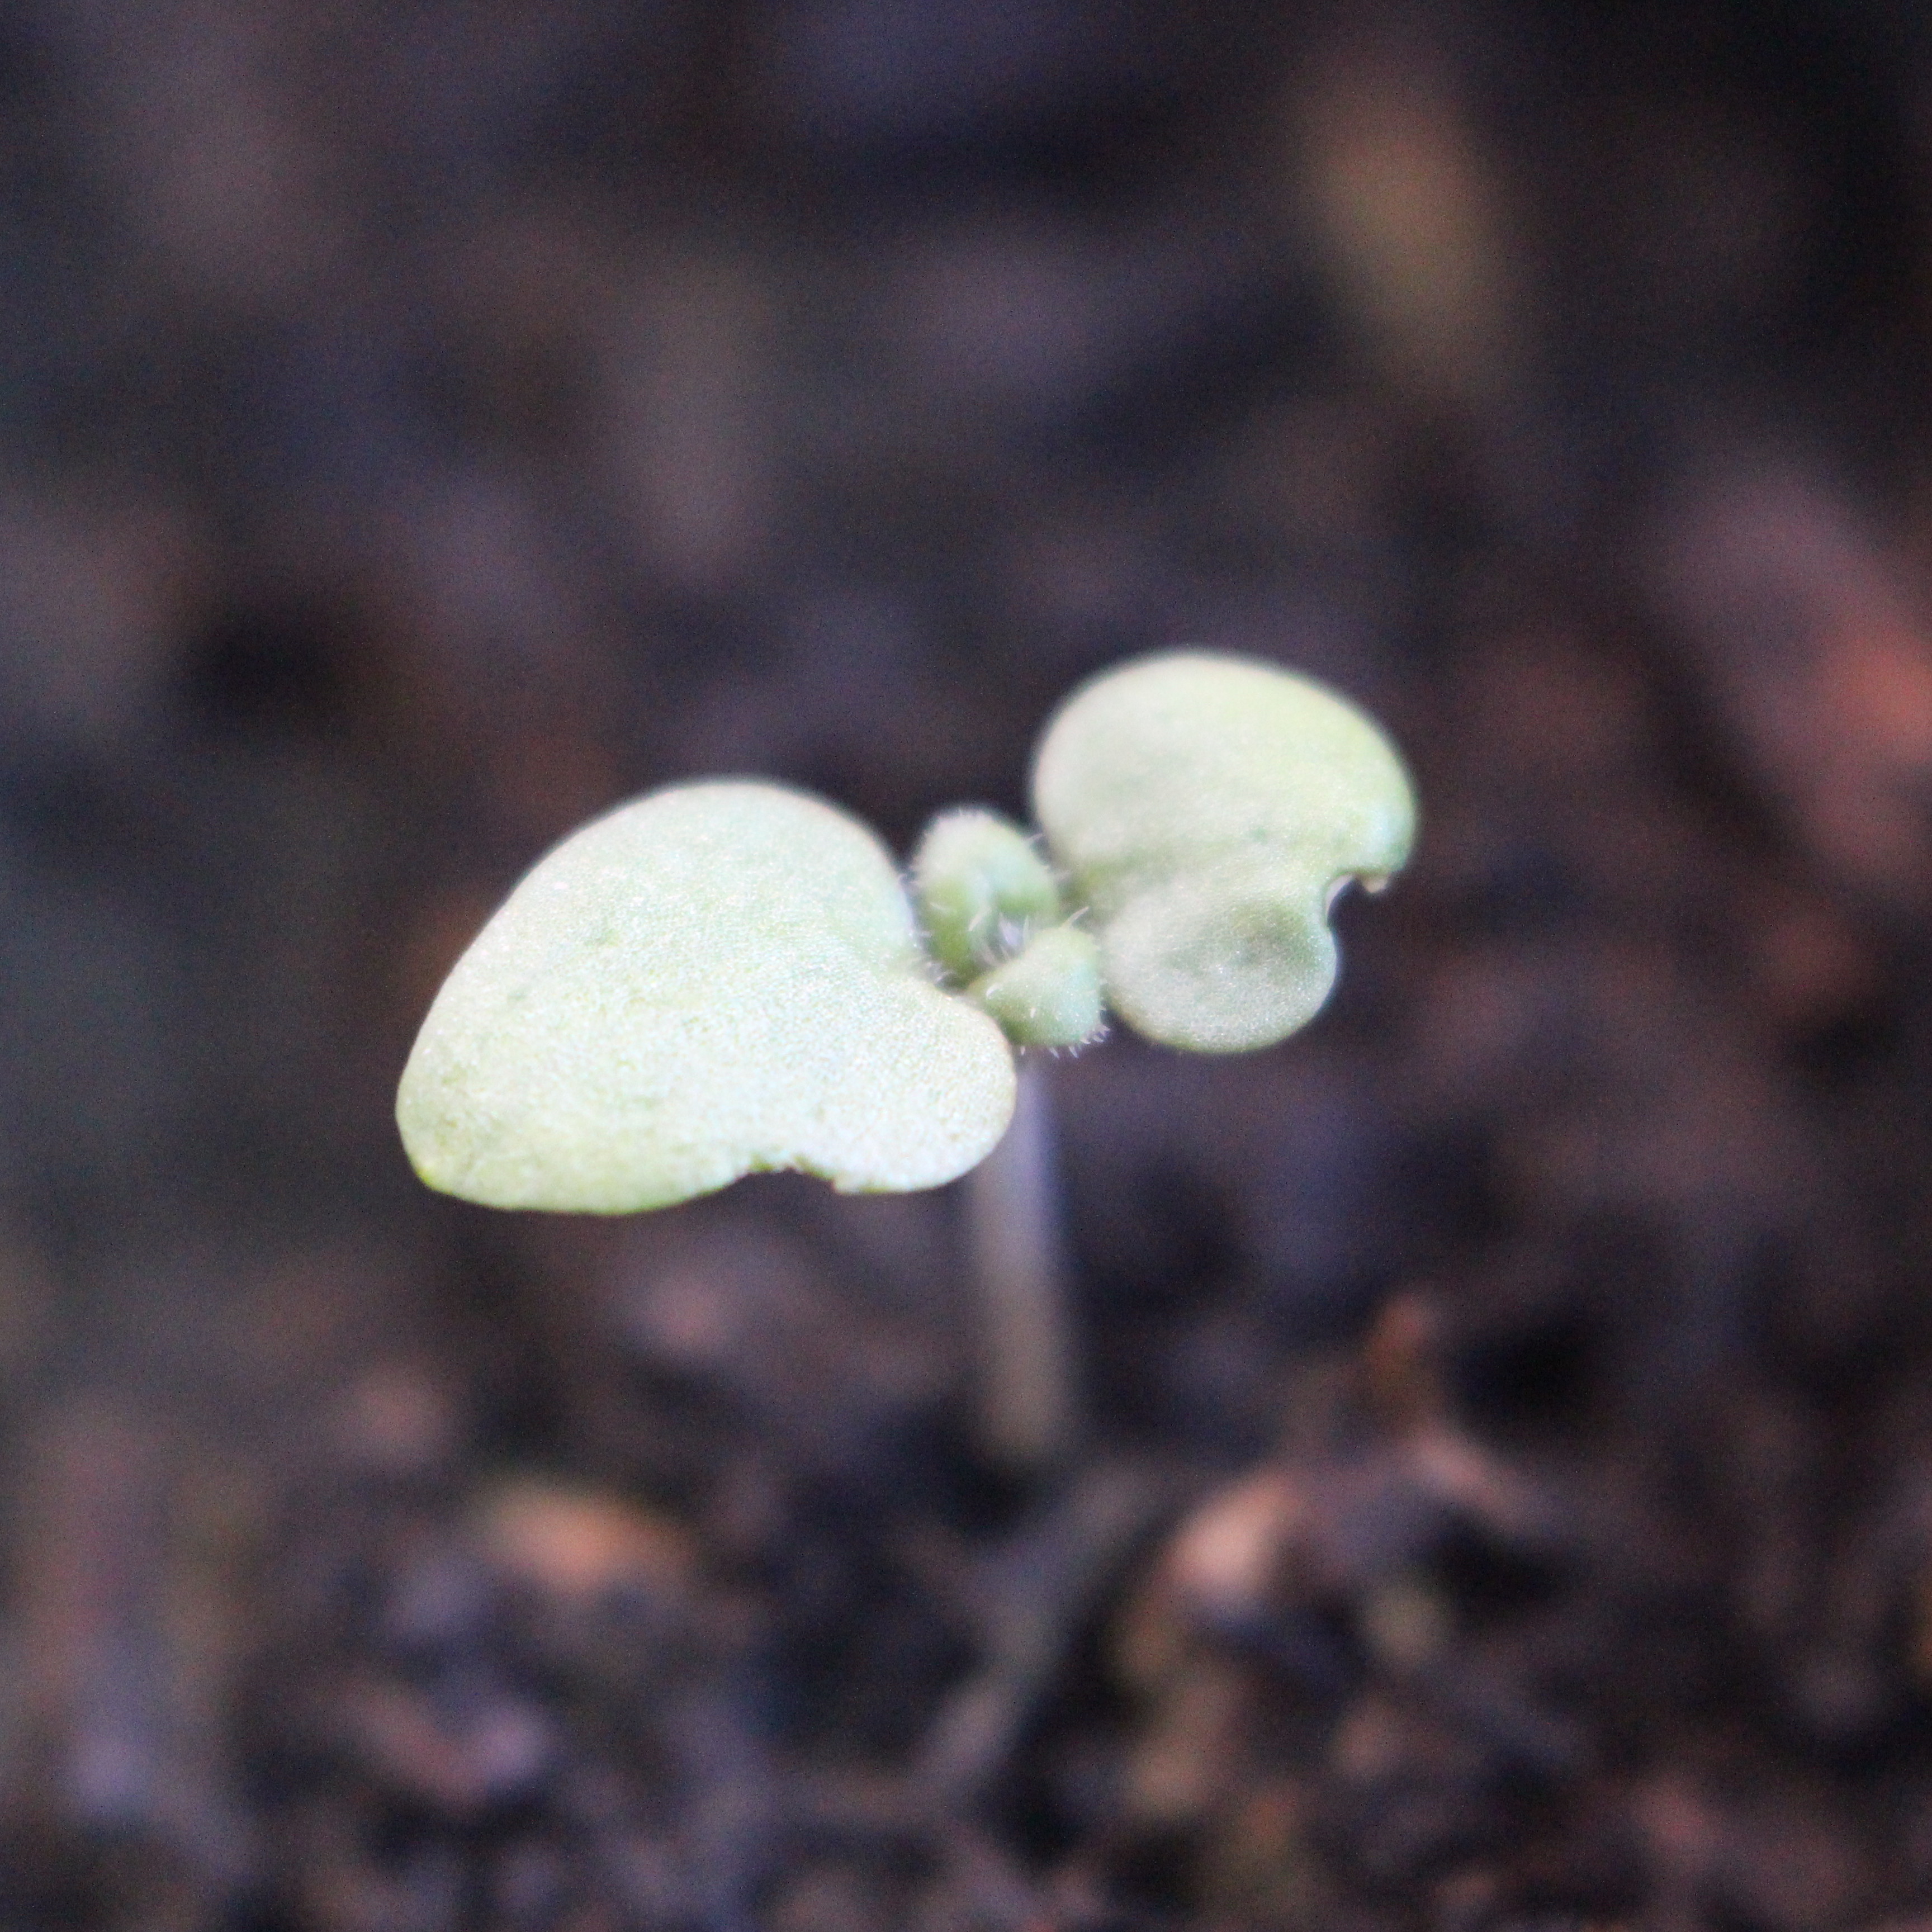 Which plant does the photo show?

Veronica persica
